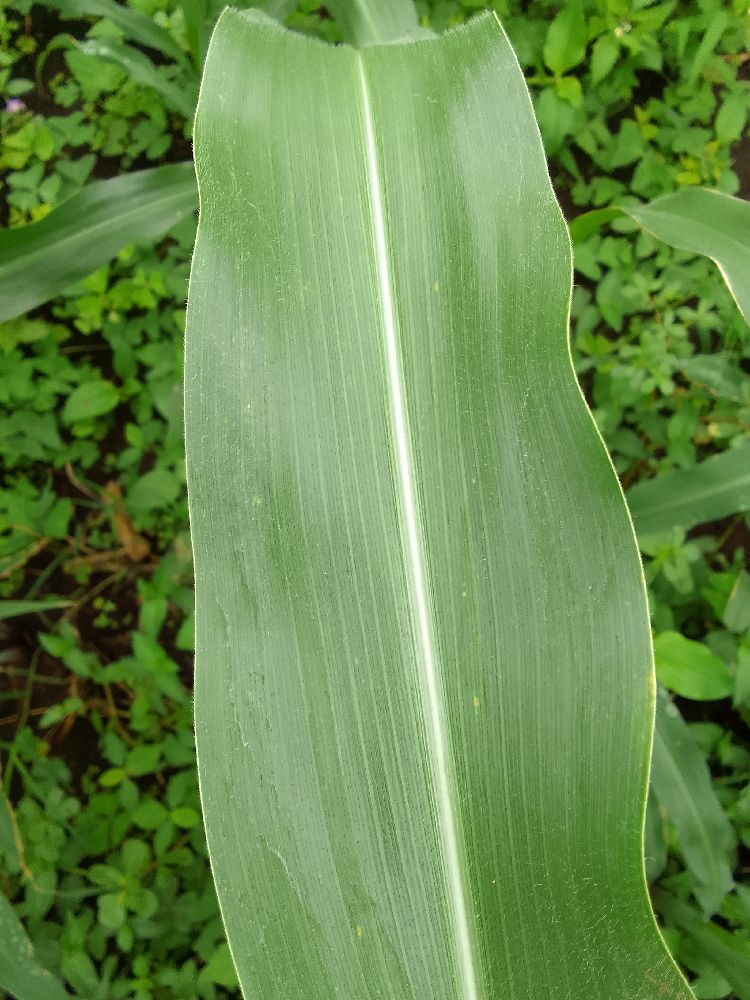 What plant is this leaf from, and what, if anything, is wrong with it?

maize, healthy
